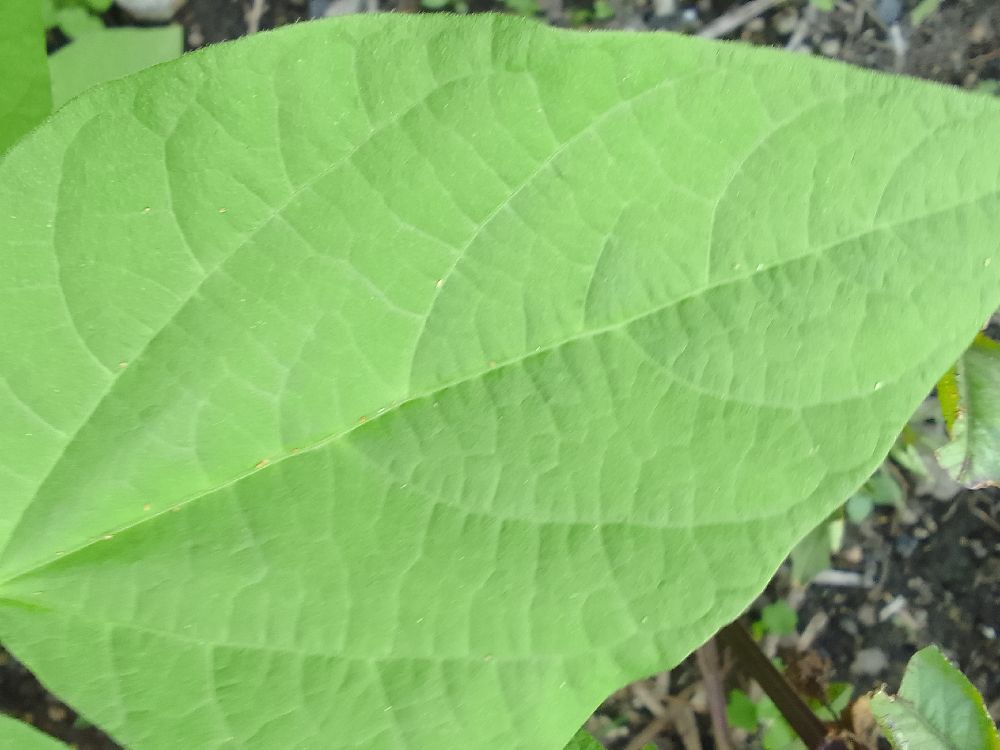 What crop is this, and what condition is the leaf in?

common bean, healthy
